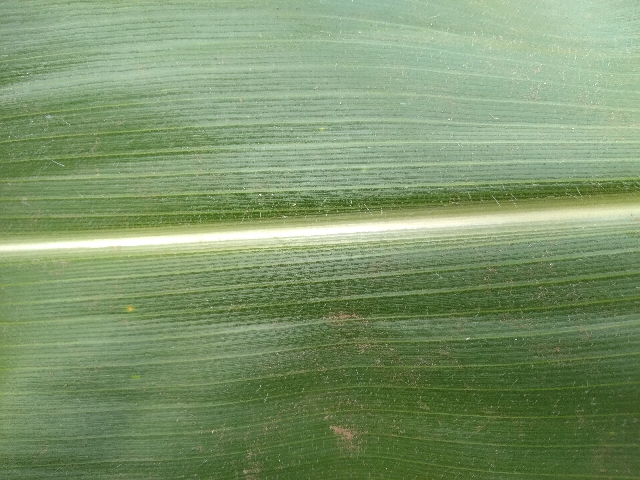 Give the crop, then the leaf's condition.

maize, healthy
